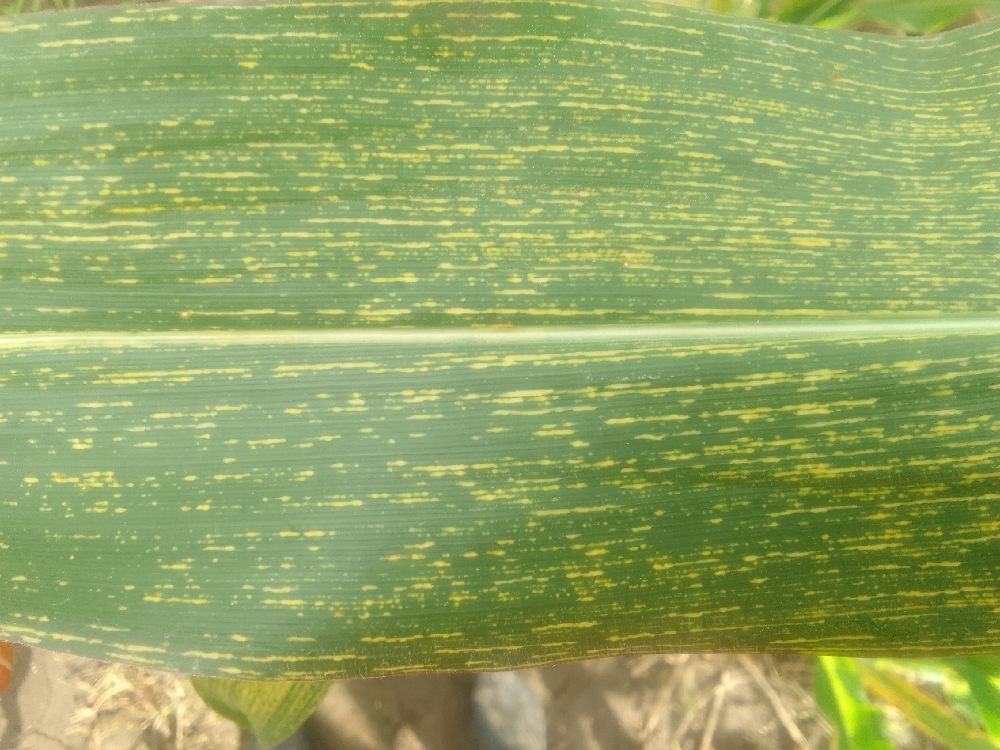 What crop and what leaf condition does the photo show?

maize, maize streak virus
